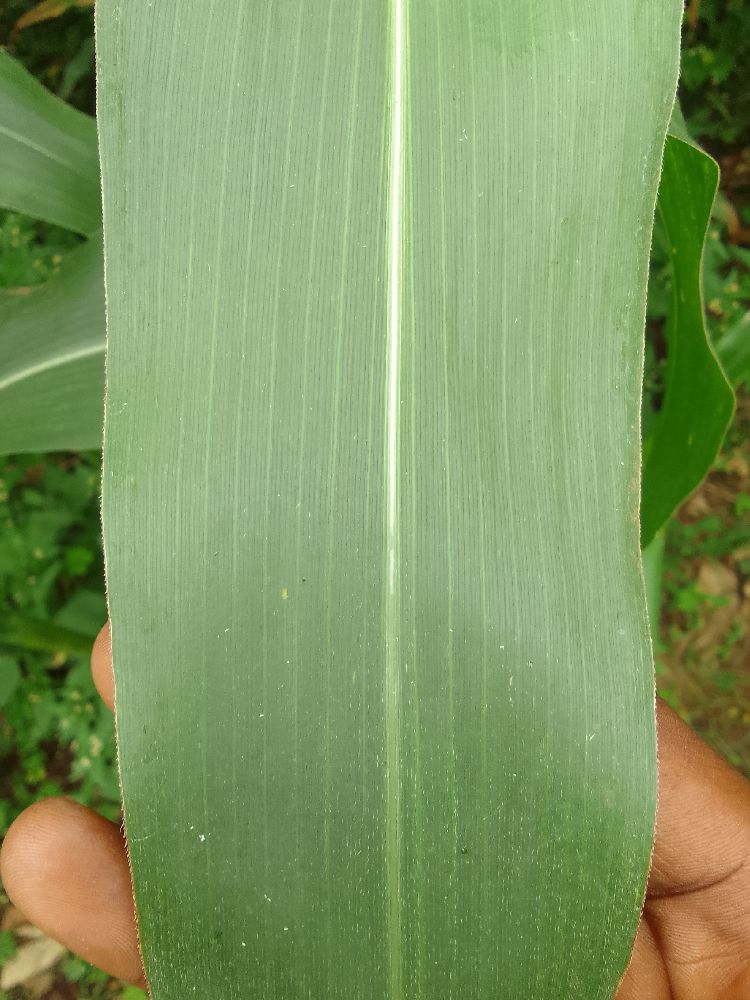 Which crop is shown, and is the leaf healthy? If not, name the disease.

maize, healthy
